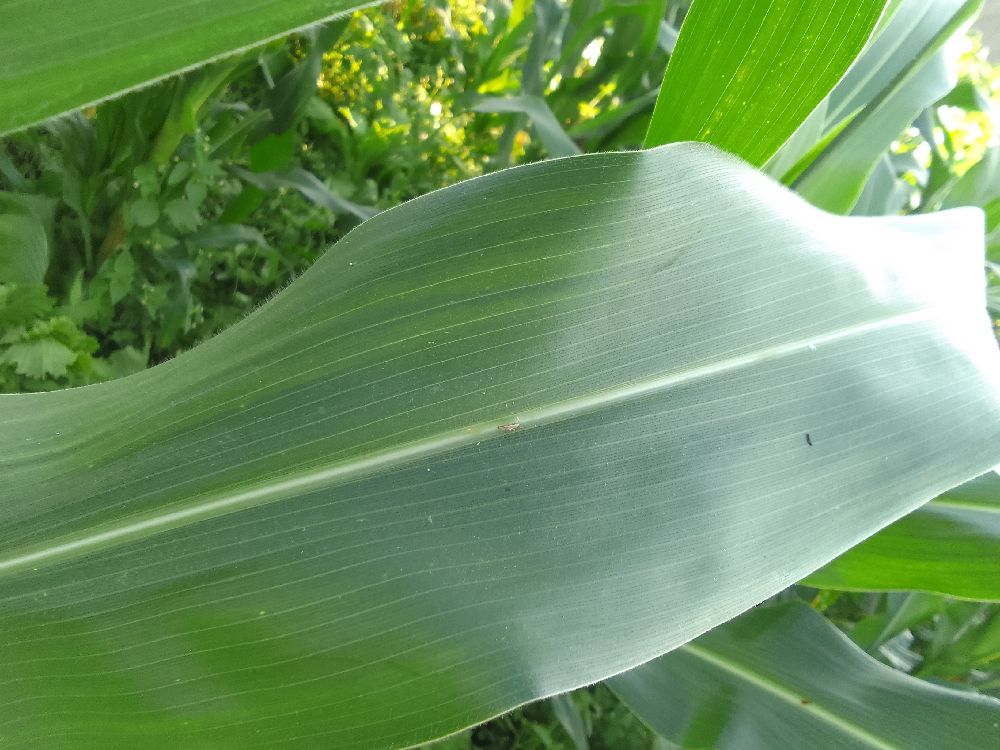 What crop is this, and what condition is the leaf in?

maize, healthy
